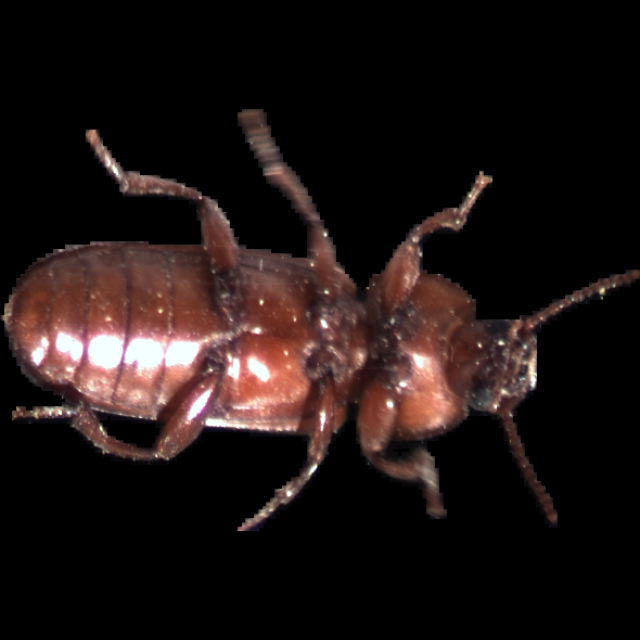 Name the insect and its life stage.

mealworm beetle
